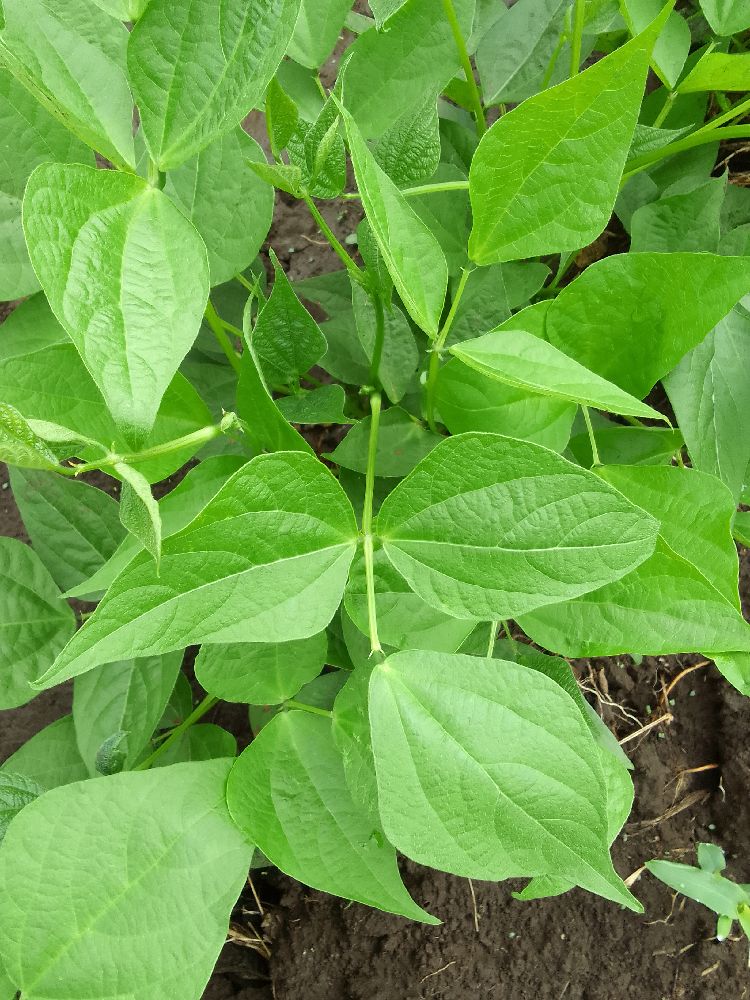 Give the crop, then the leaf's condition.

common bean, healthy
